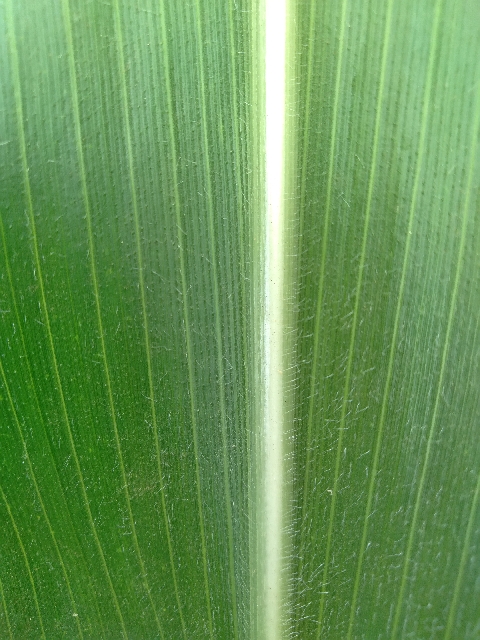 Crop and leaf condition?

maize, healthy
